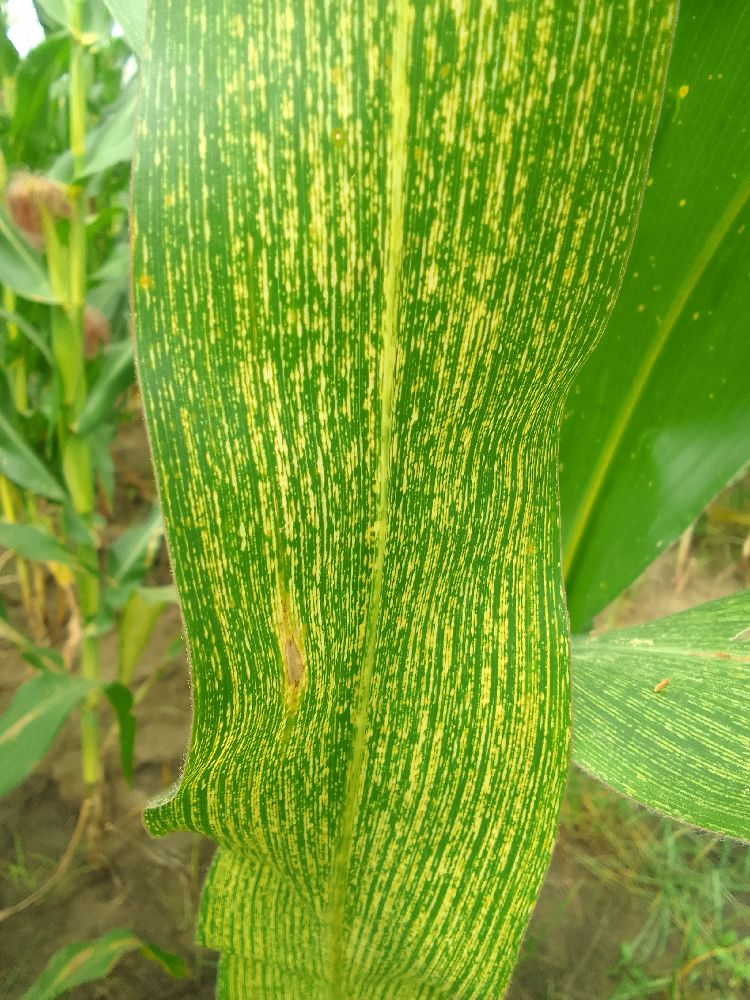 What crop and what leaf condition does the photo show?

maize, maize streak virus
